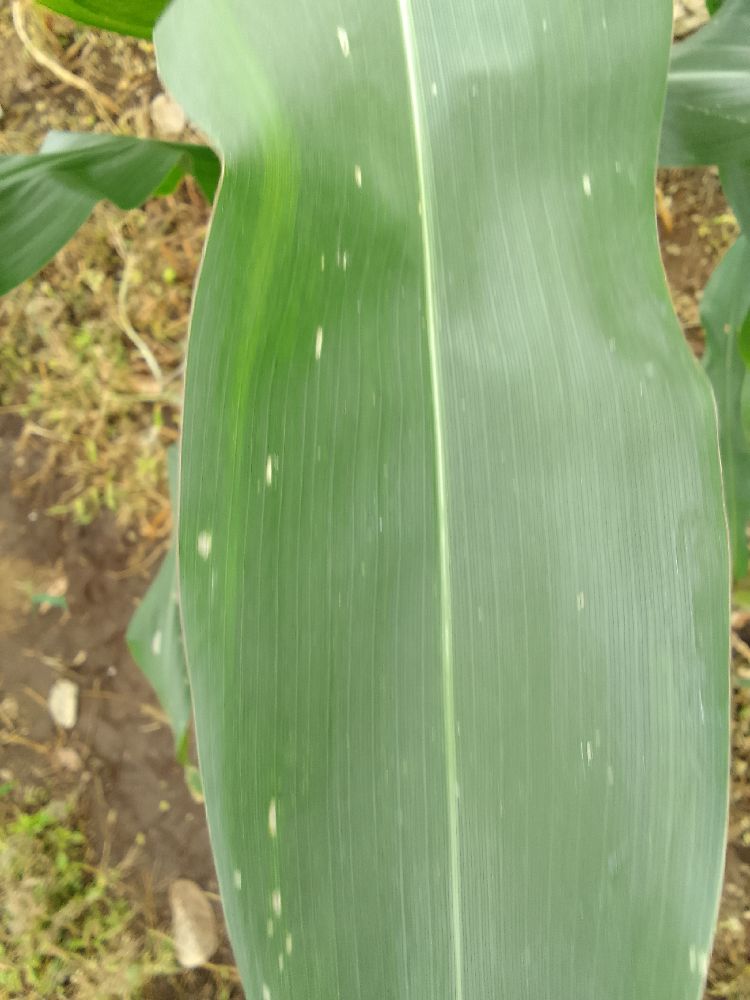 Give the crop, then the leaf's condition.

maize, healthy
